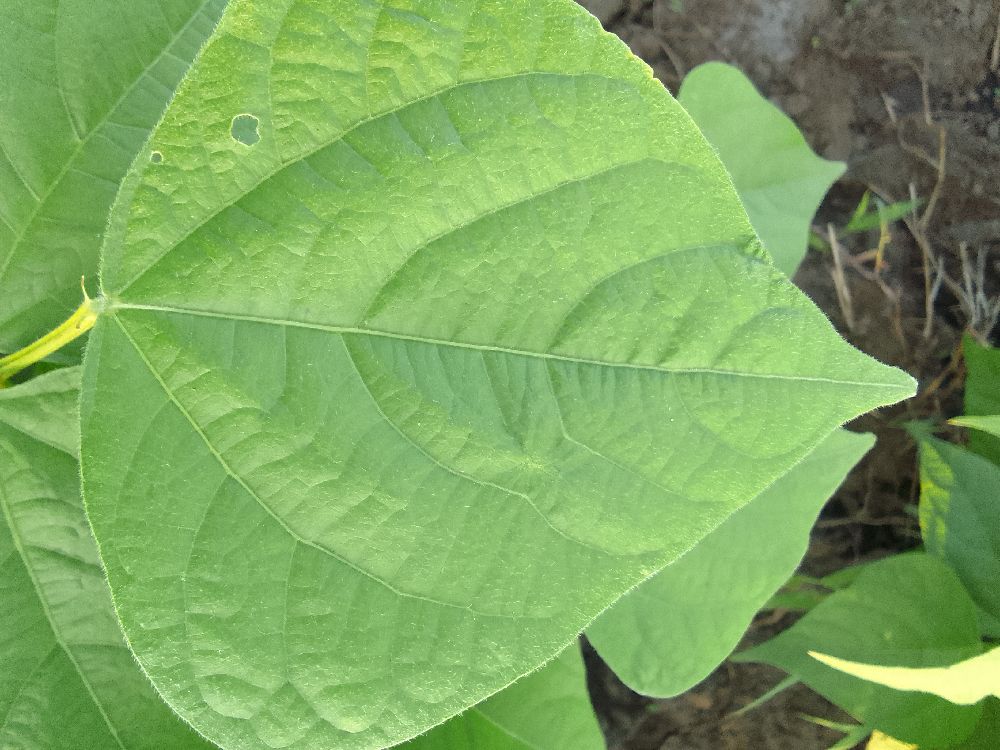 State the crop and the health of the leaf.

common bean, healthy
